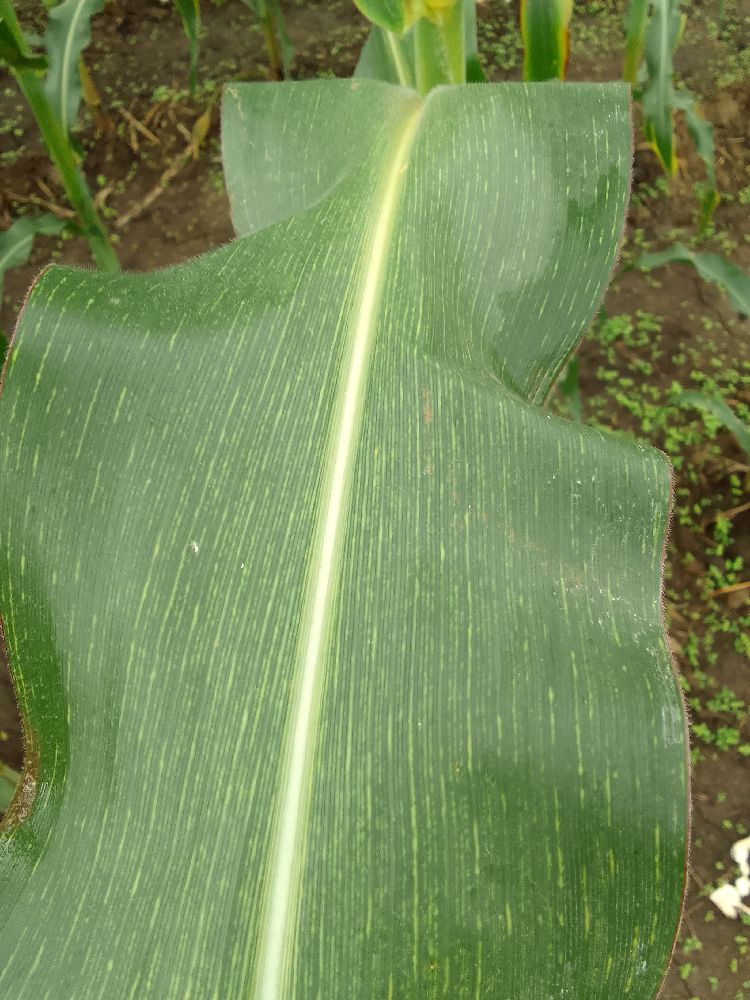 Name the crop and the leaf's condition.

maize, maize streak virus
